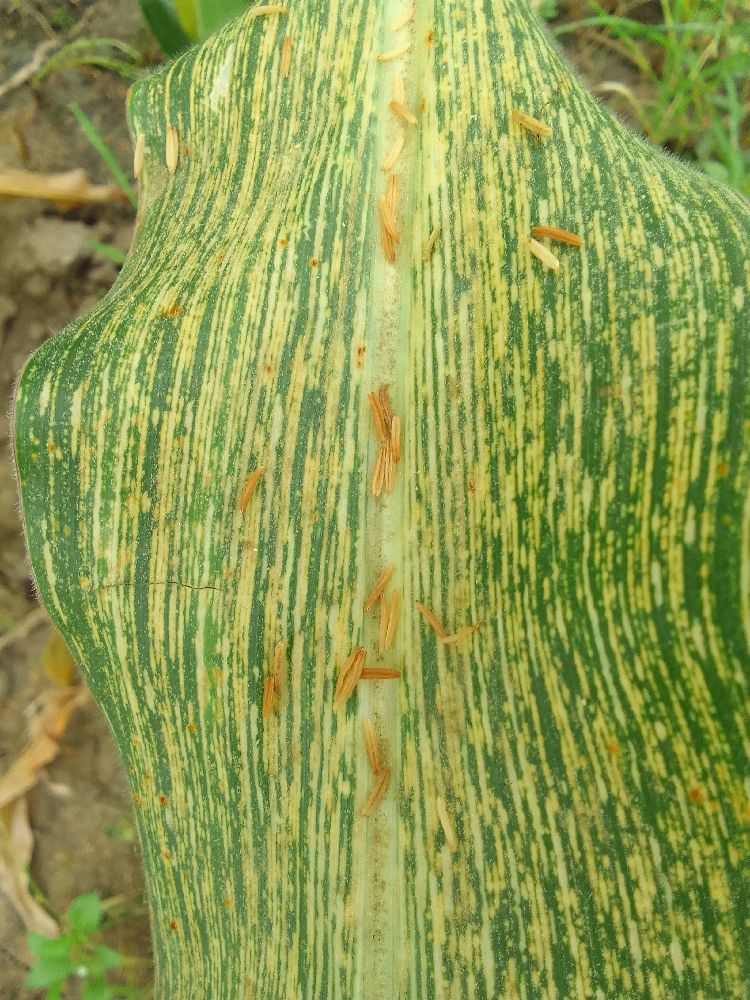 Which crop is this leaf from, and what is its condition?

maize, maize streak virus
